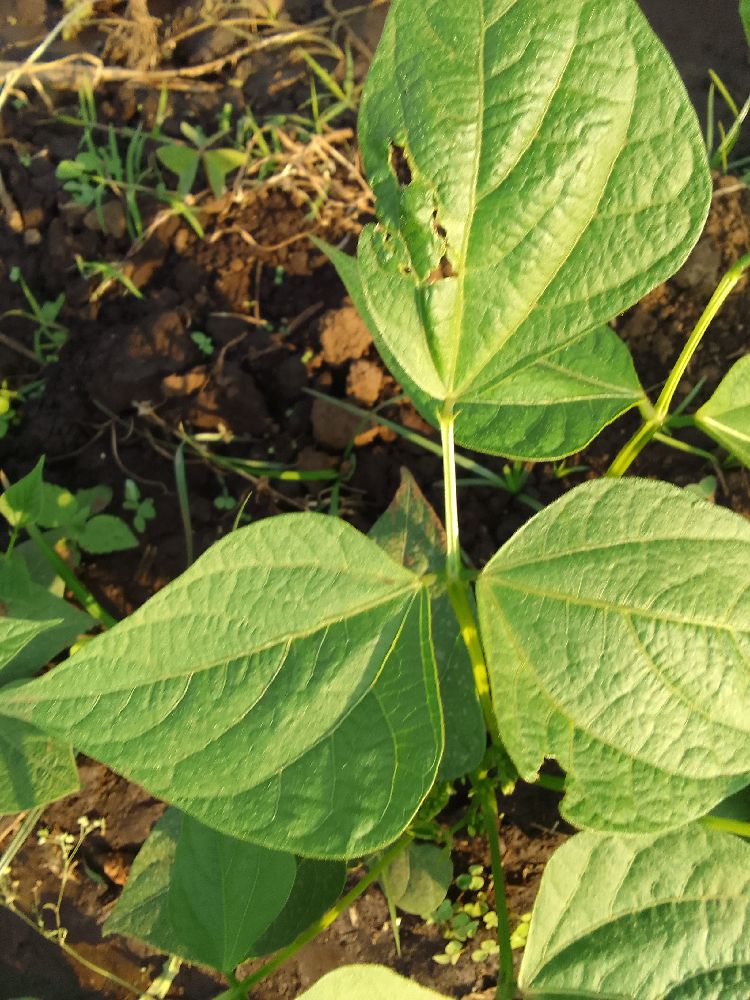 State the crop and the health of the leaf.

common bean, healthy
